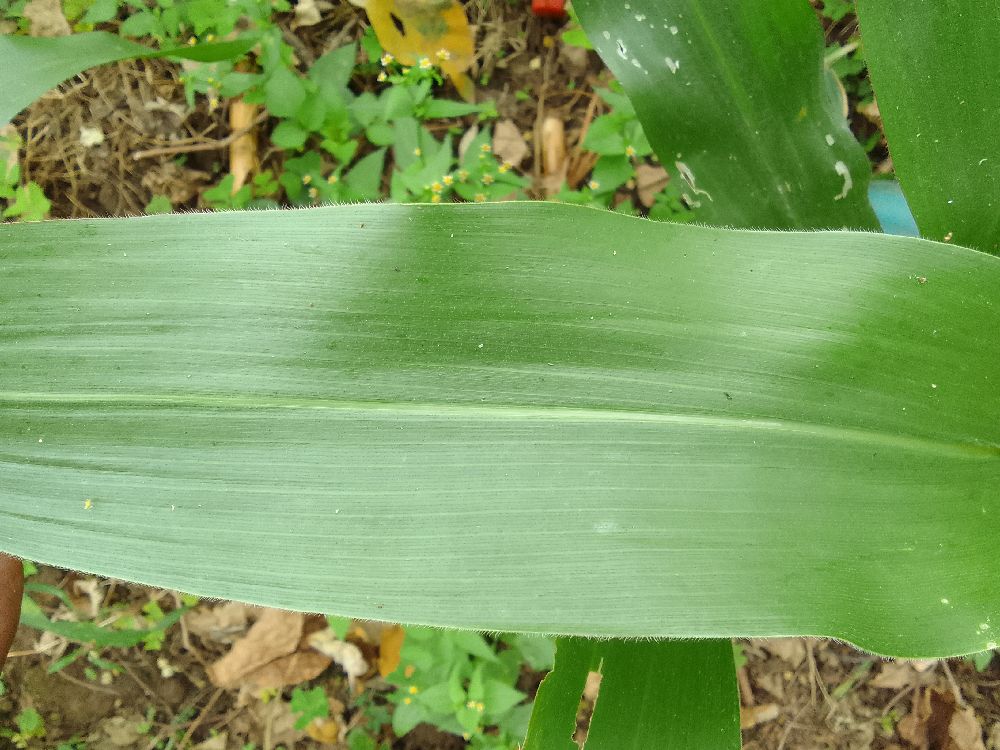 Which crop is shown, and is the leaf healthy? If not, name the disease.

maize, healthy
